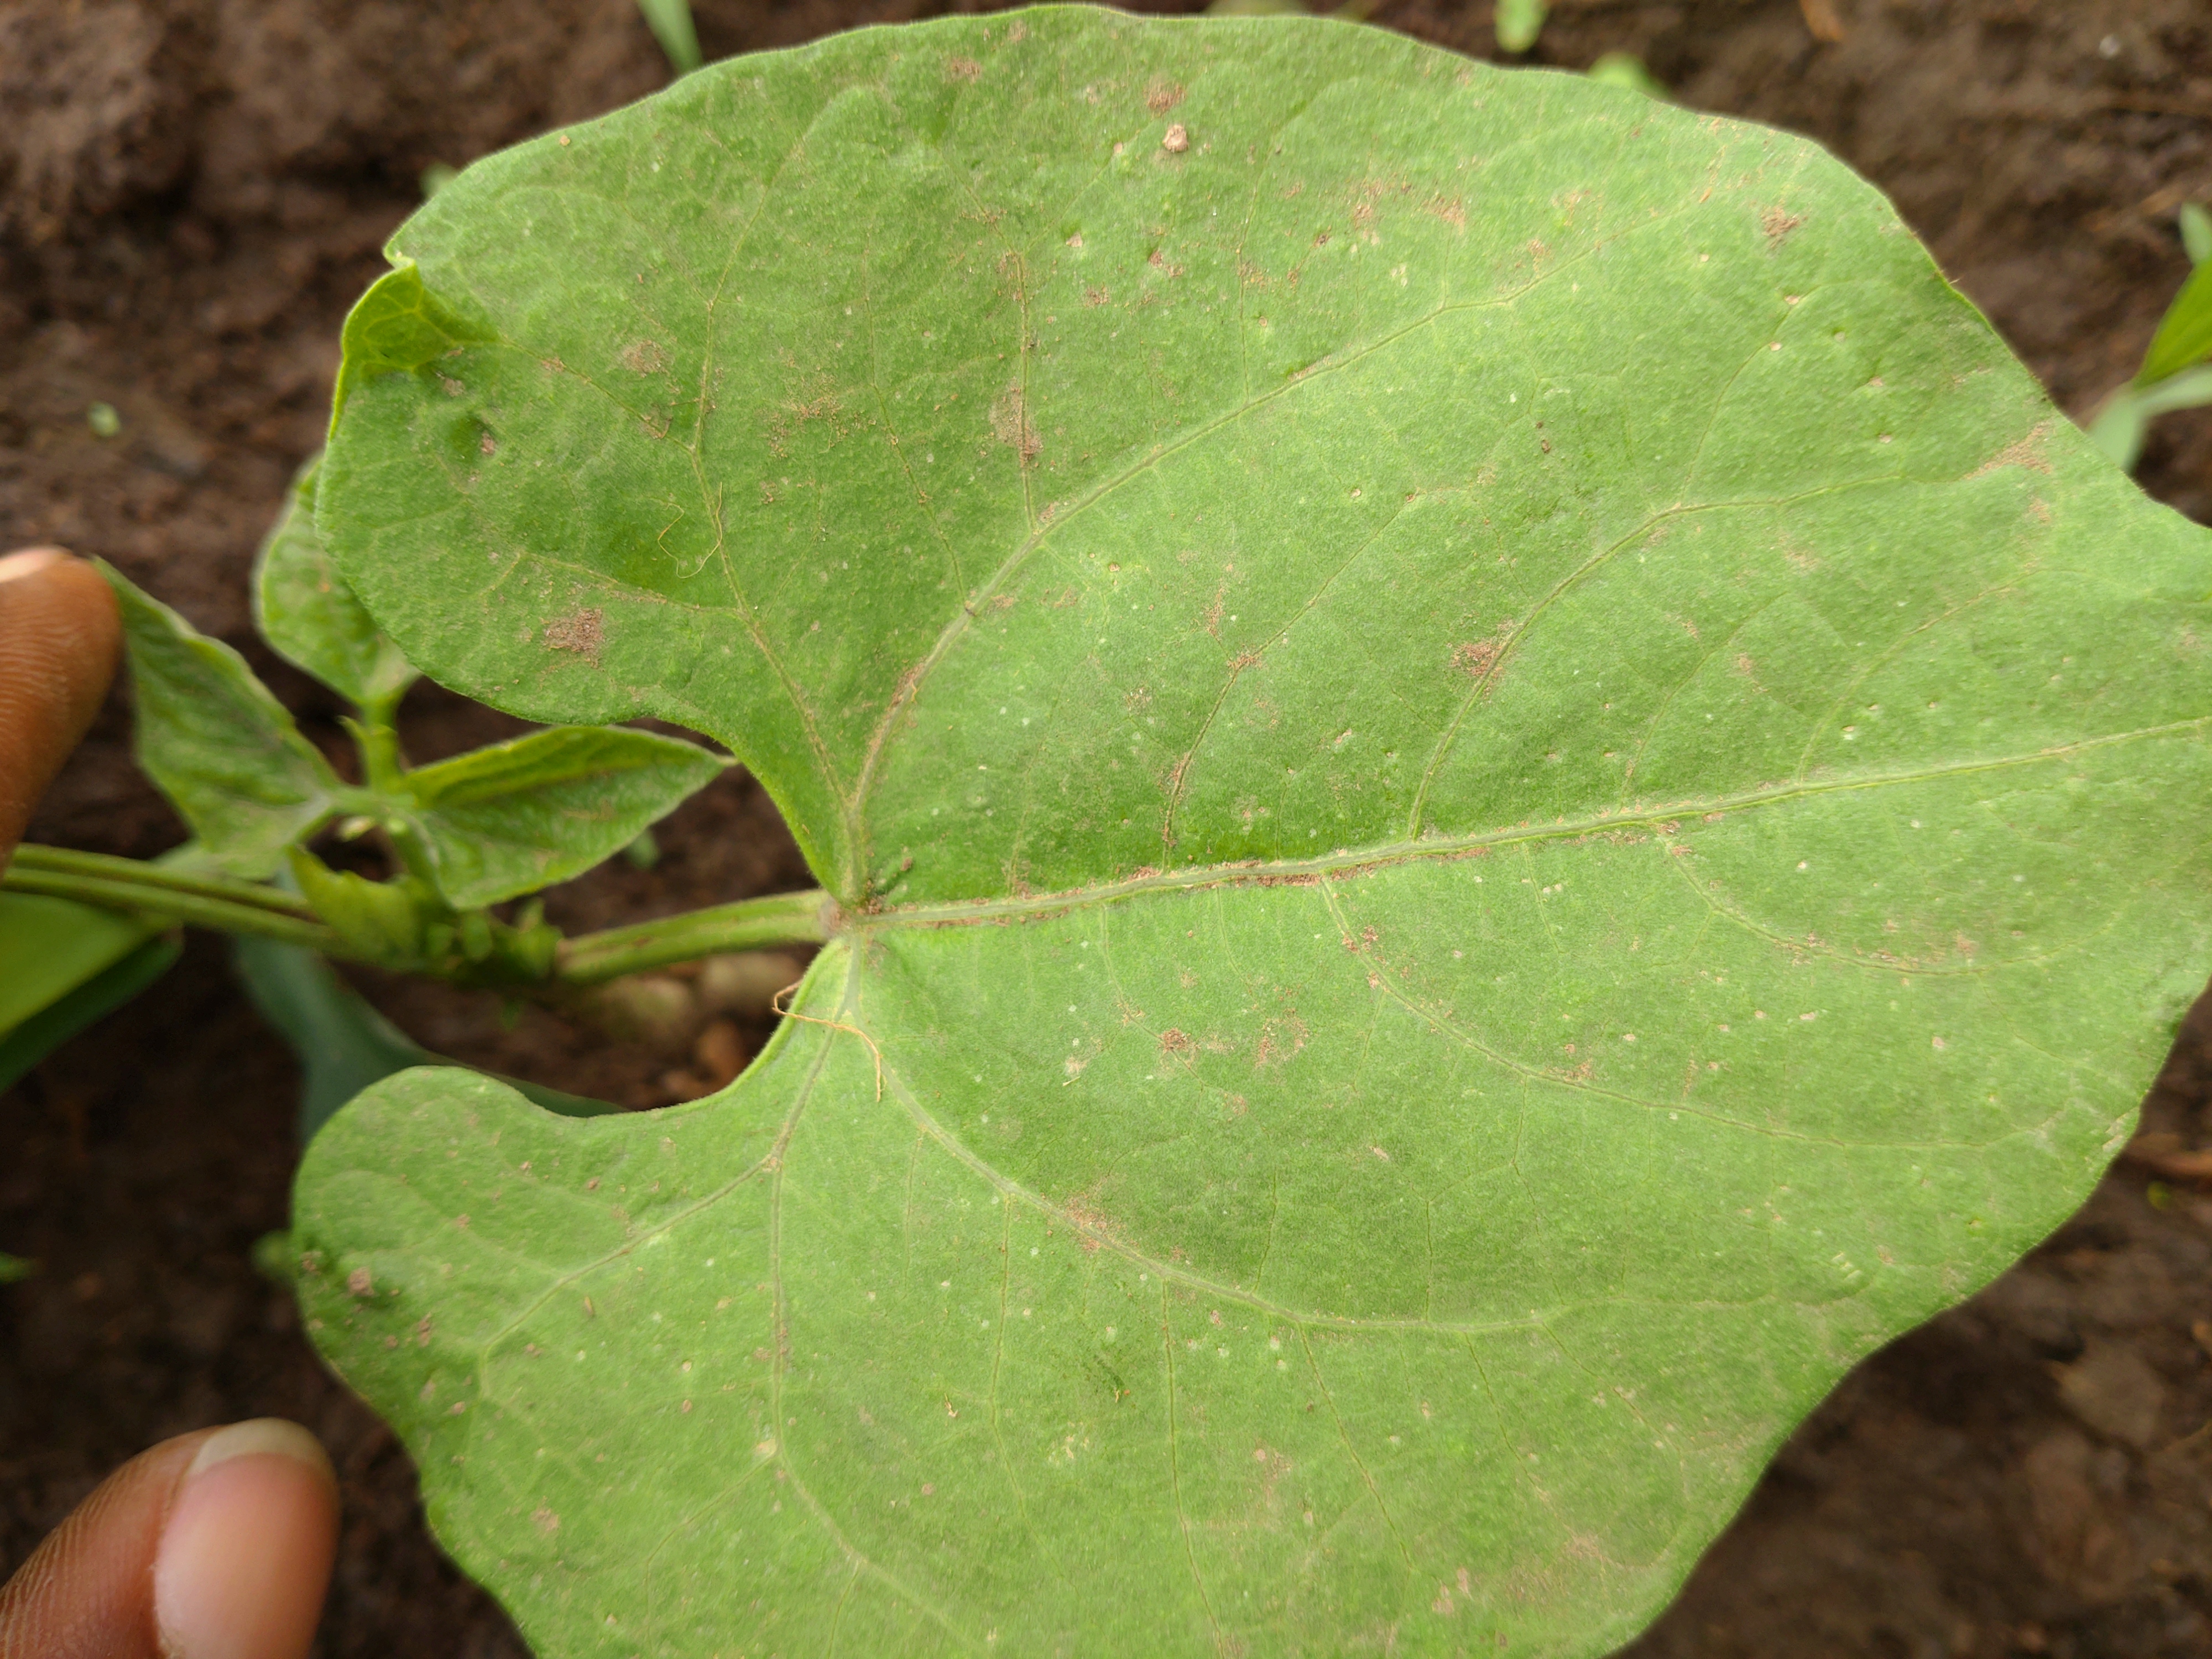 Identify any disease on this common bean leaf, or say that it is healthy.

healthy
